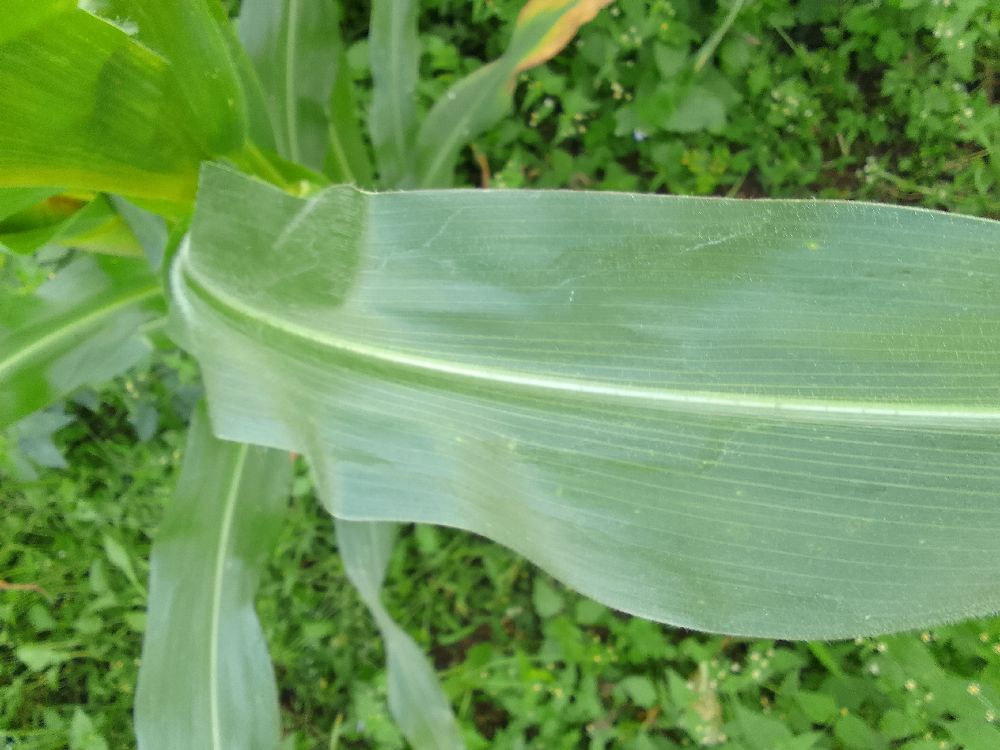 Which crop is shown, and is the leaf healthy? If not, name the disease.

maize, healthy
